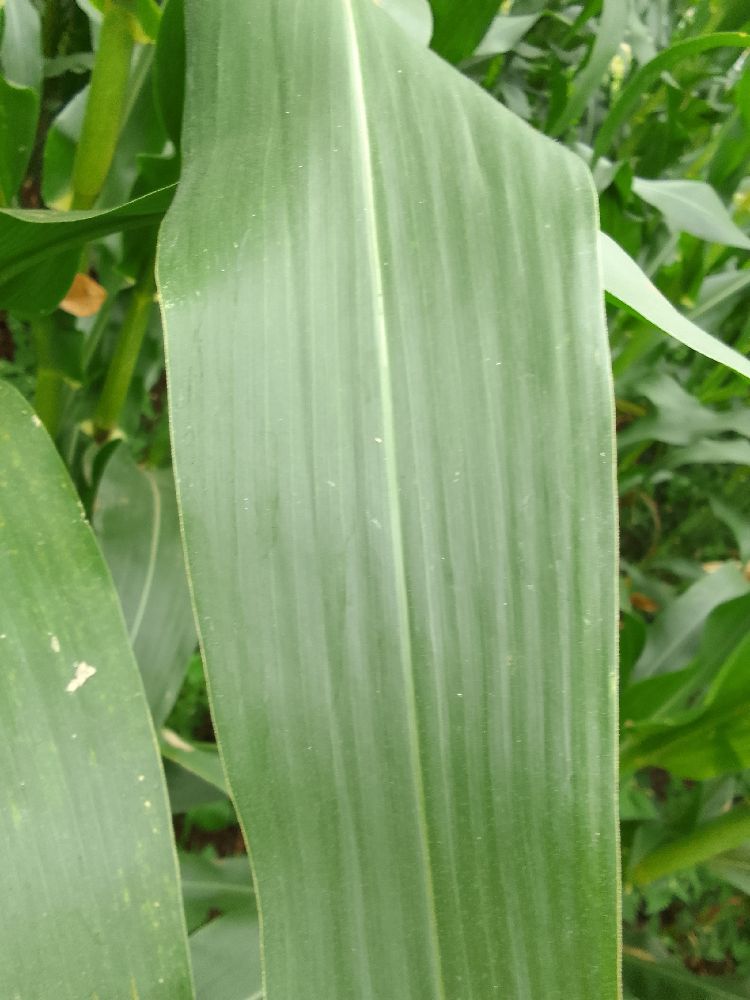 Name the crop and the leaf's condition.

maize, healthy
